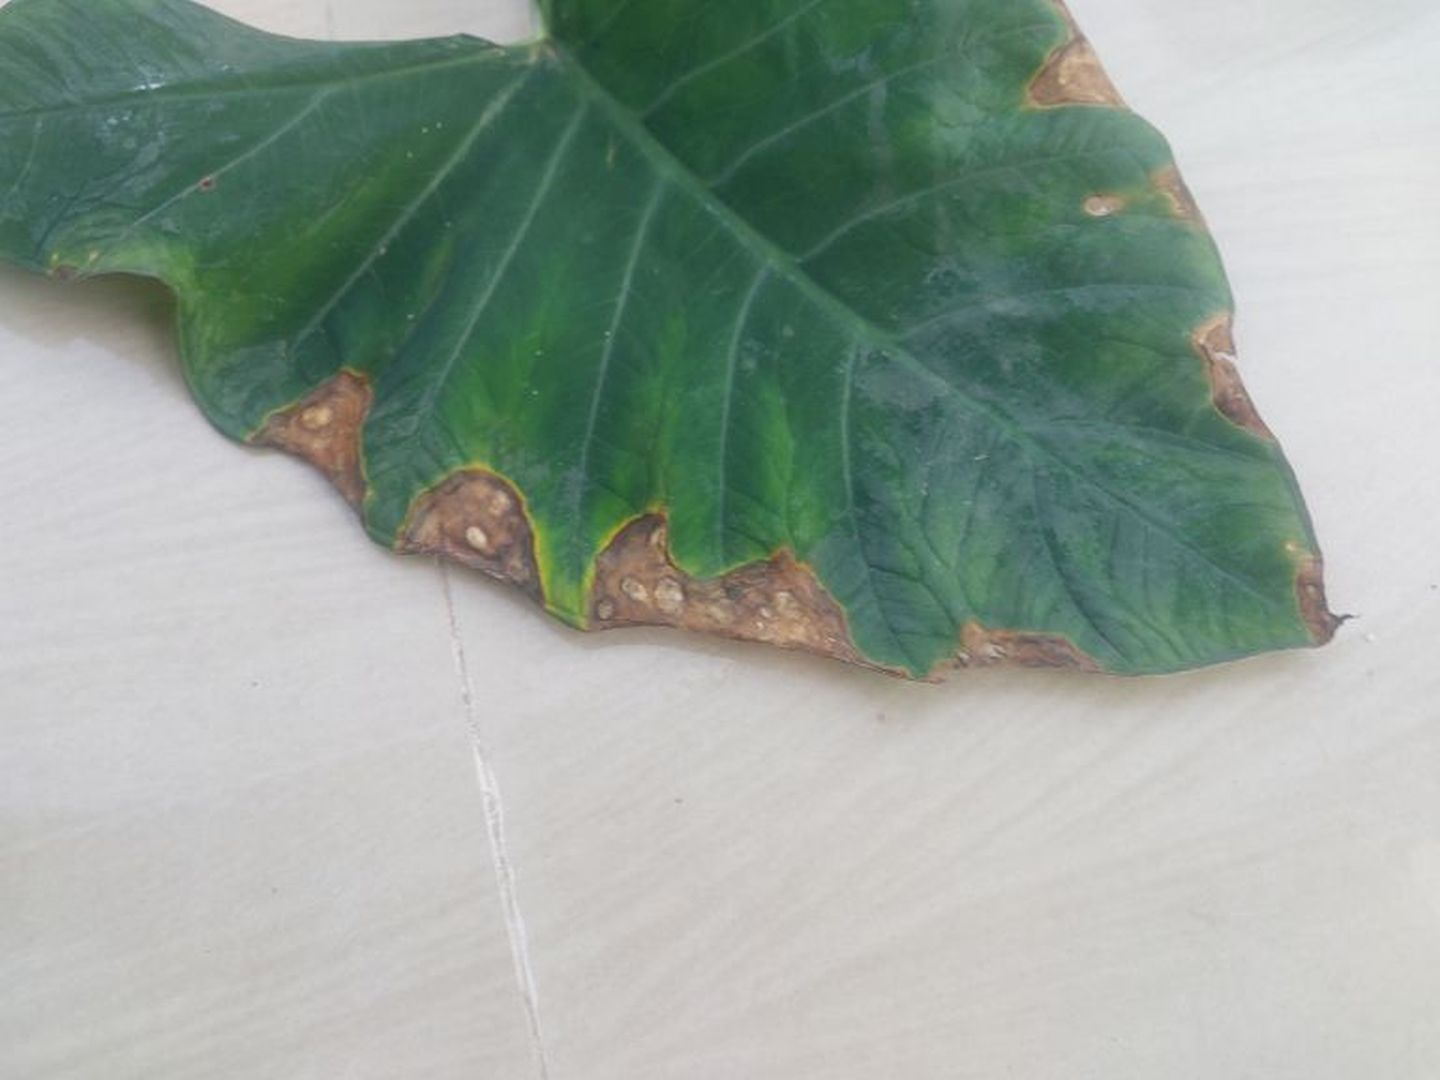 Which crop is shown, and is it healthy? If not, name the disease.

taro, leaf blight
